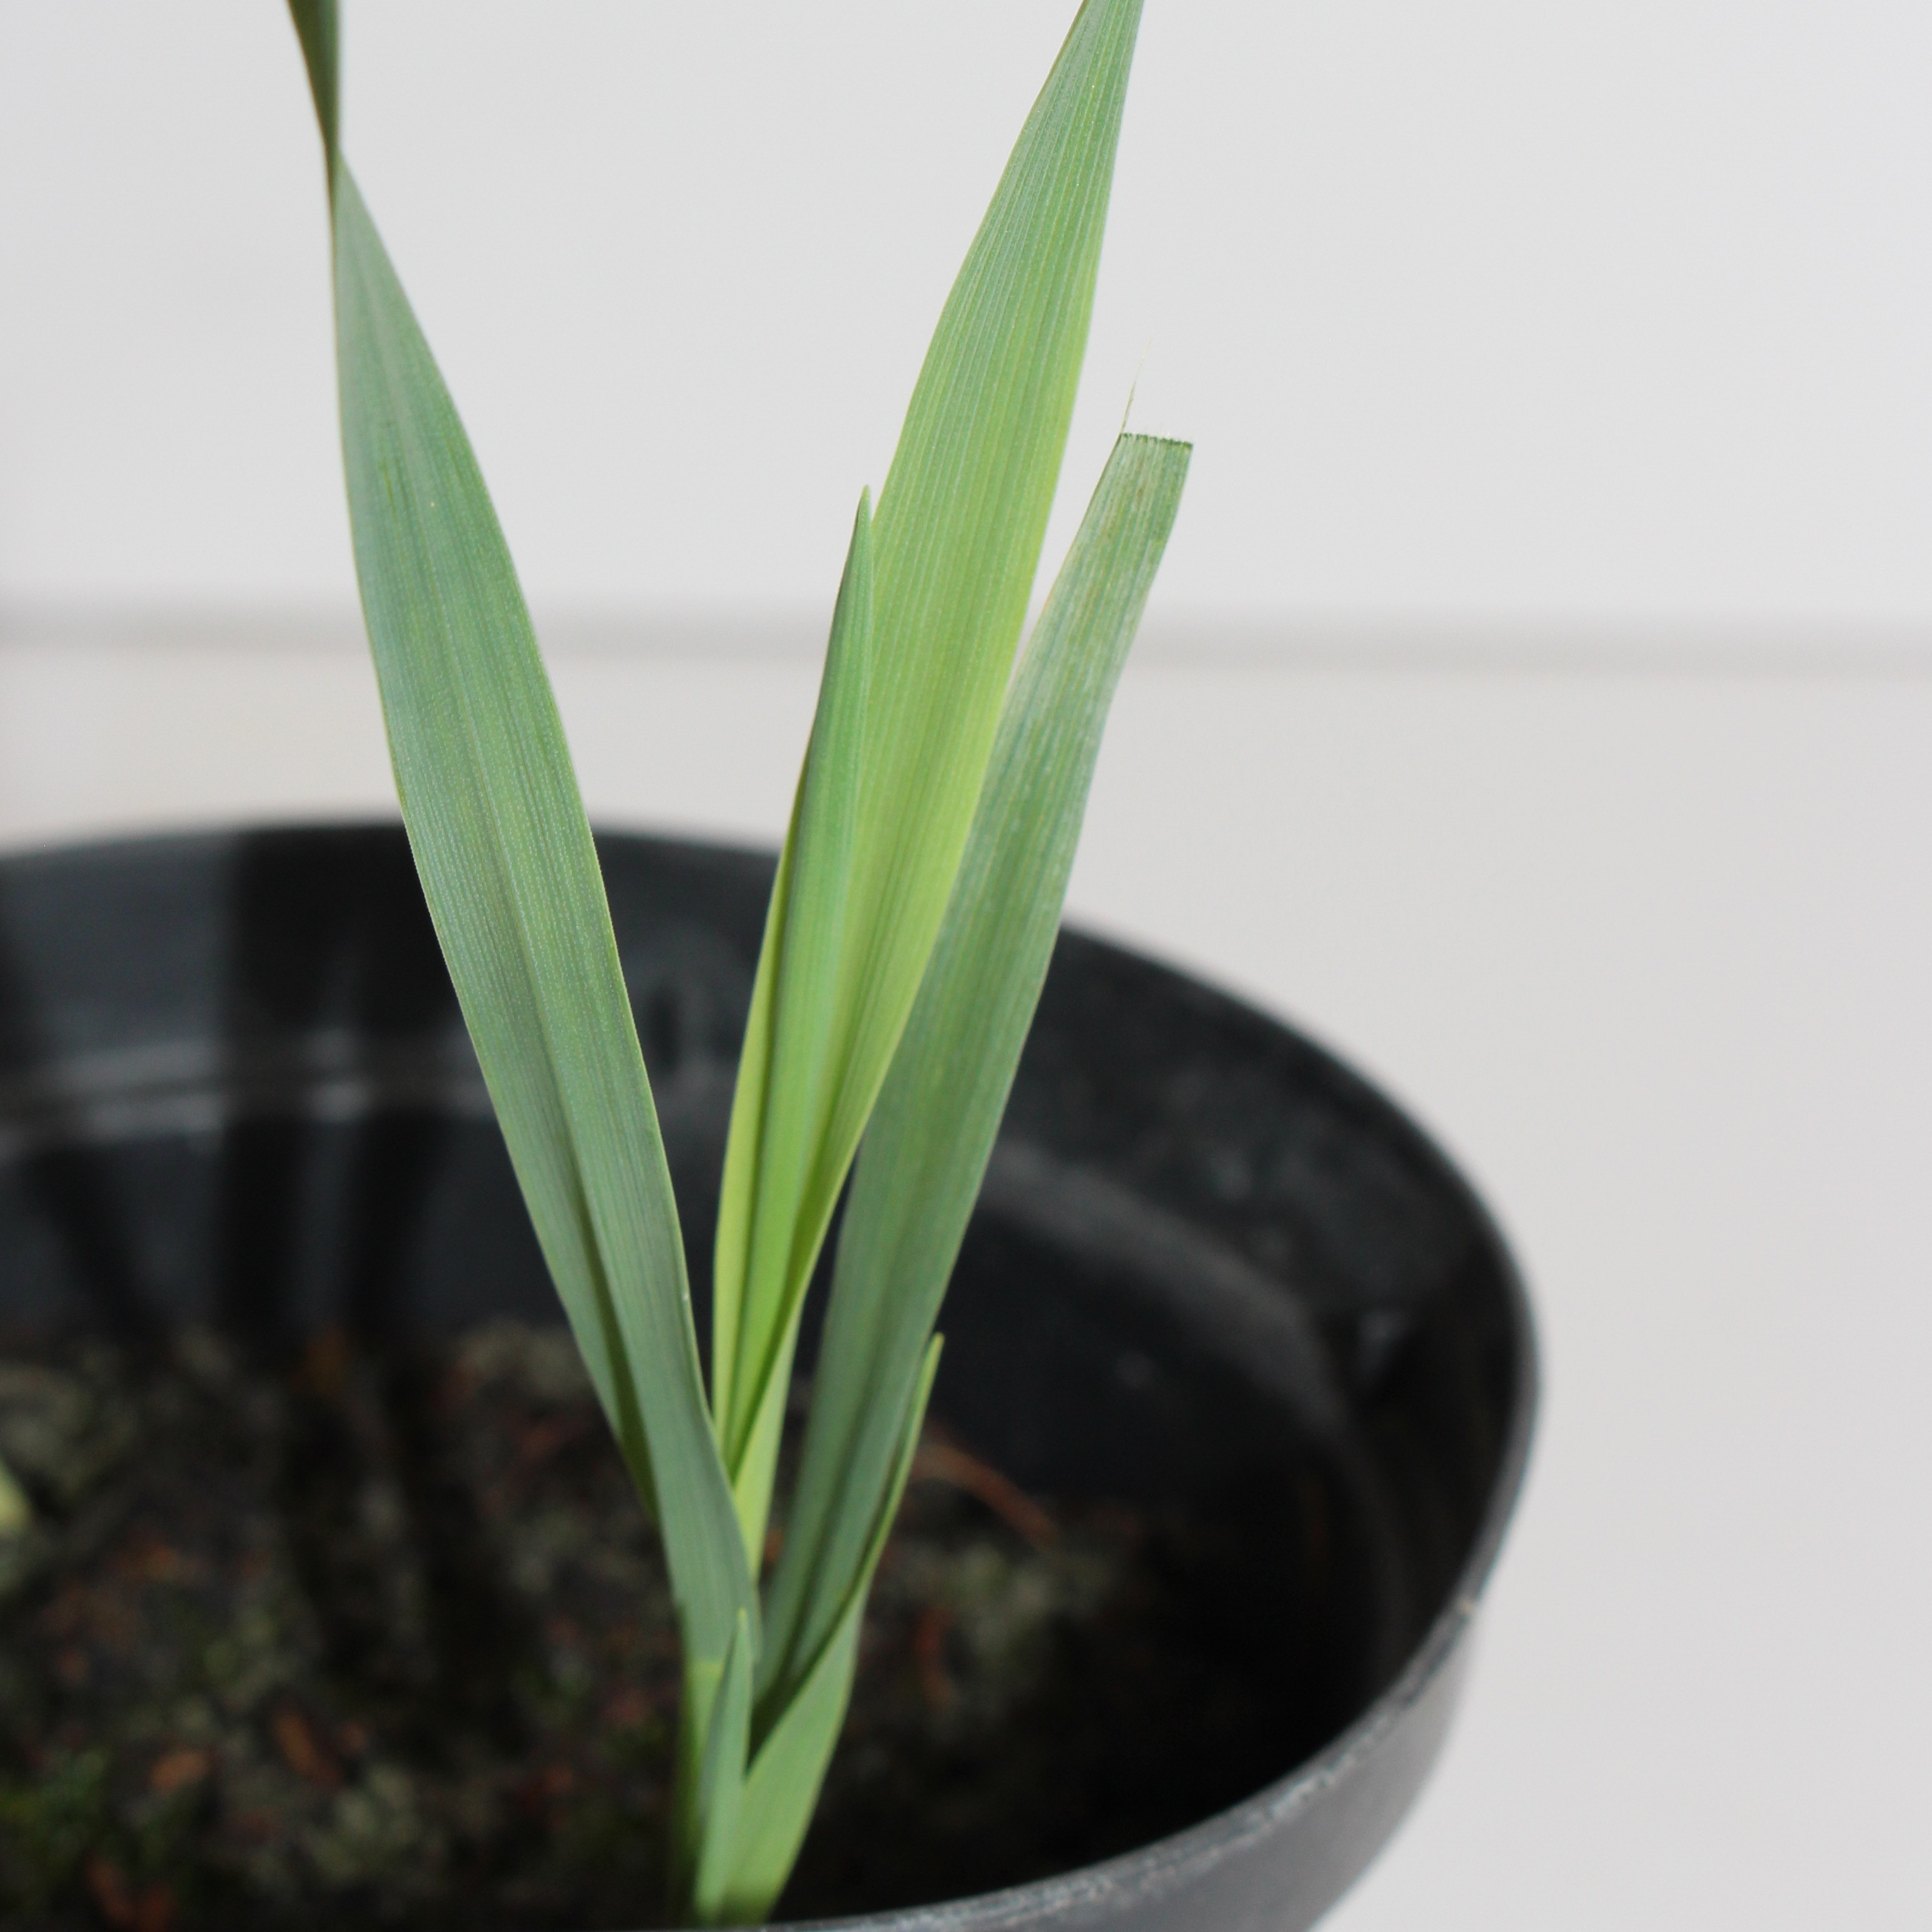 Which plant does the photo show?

Avena sterilis
